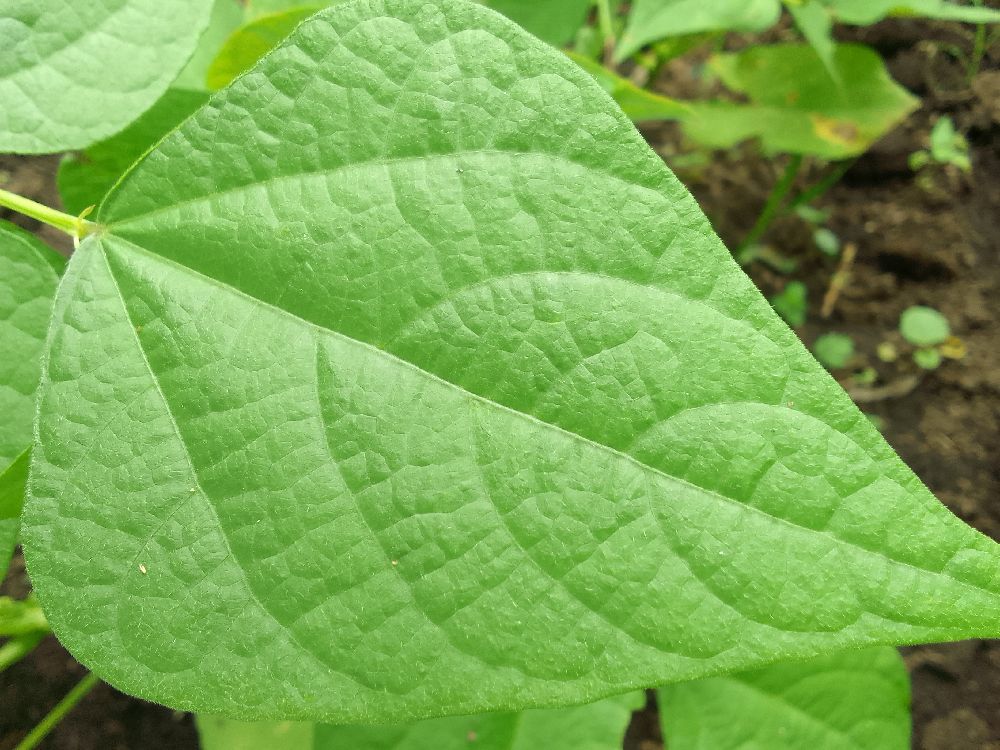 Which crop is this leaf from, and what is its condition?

common bean, healthy
